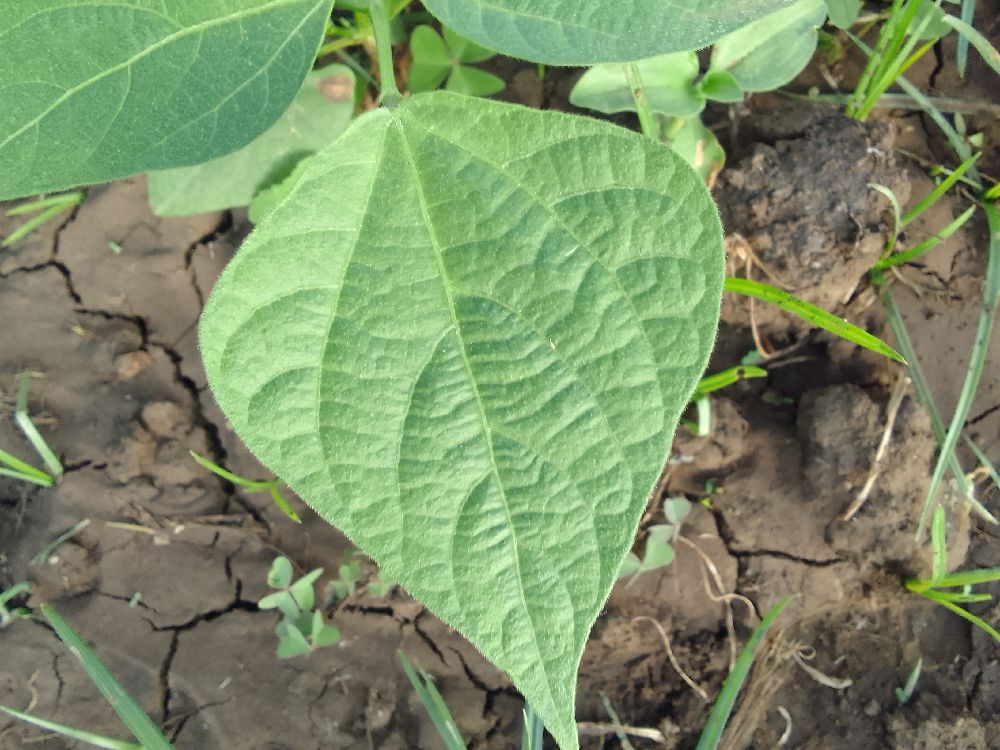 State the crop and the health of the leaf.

common bean, healthy
